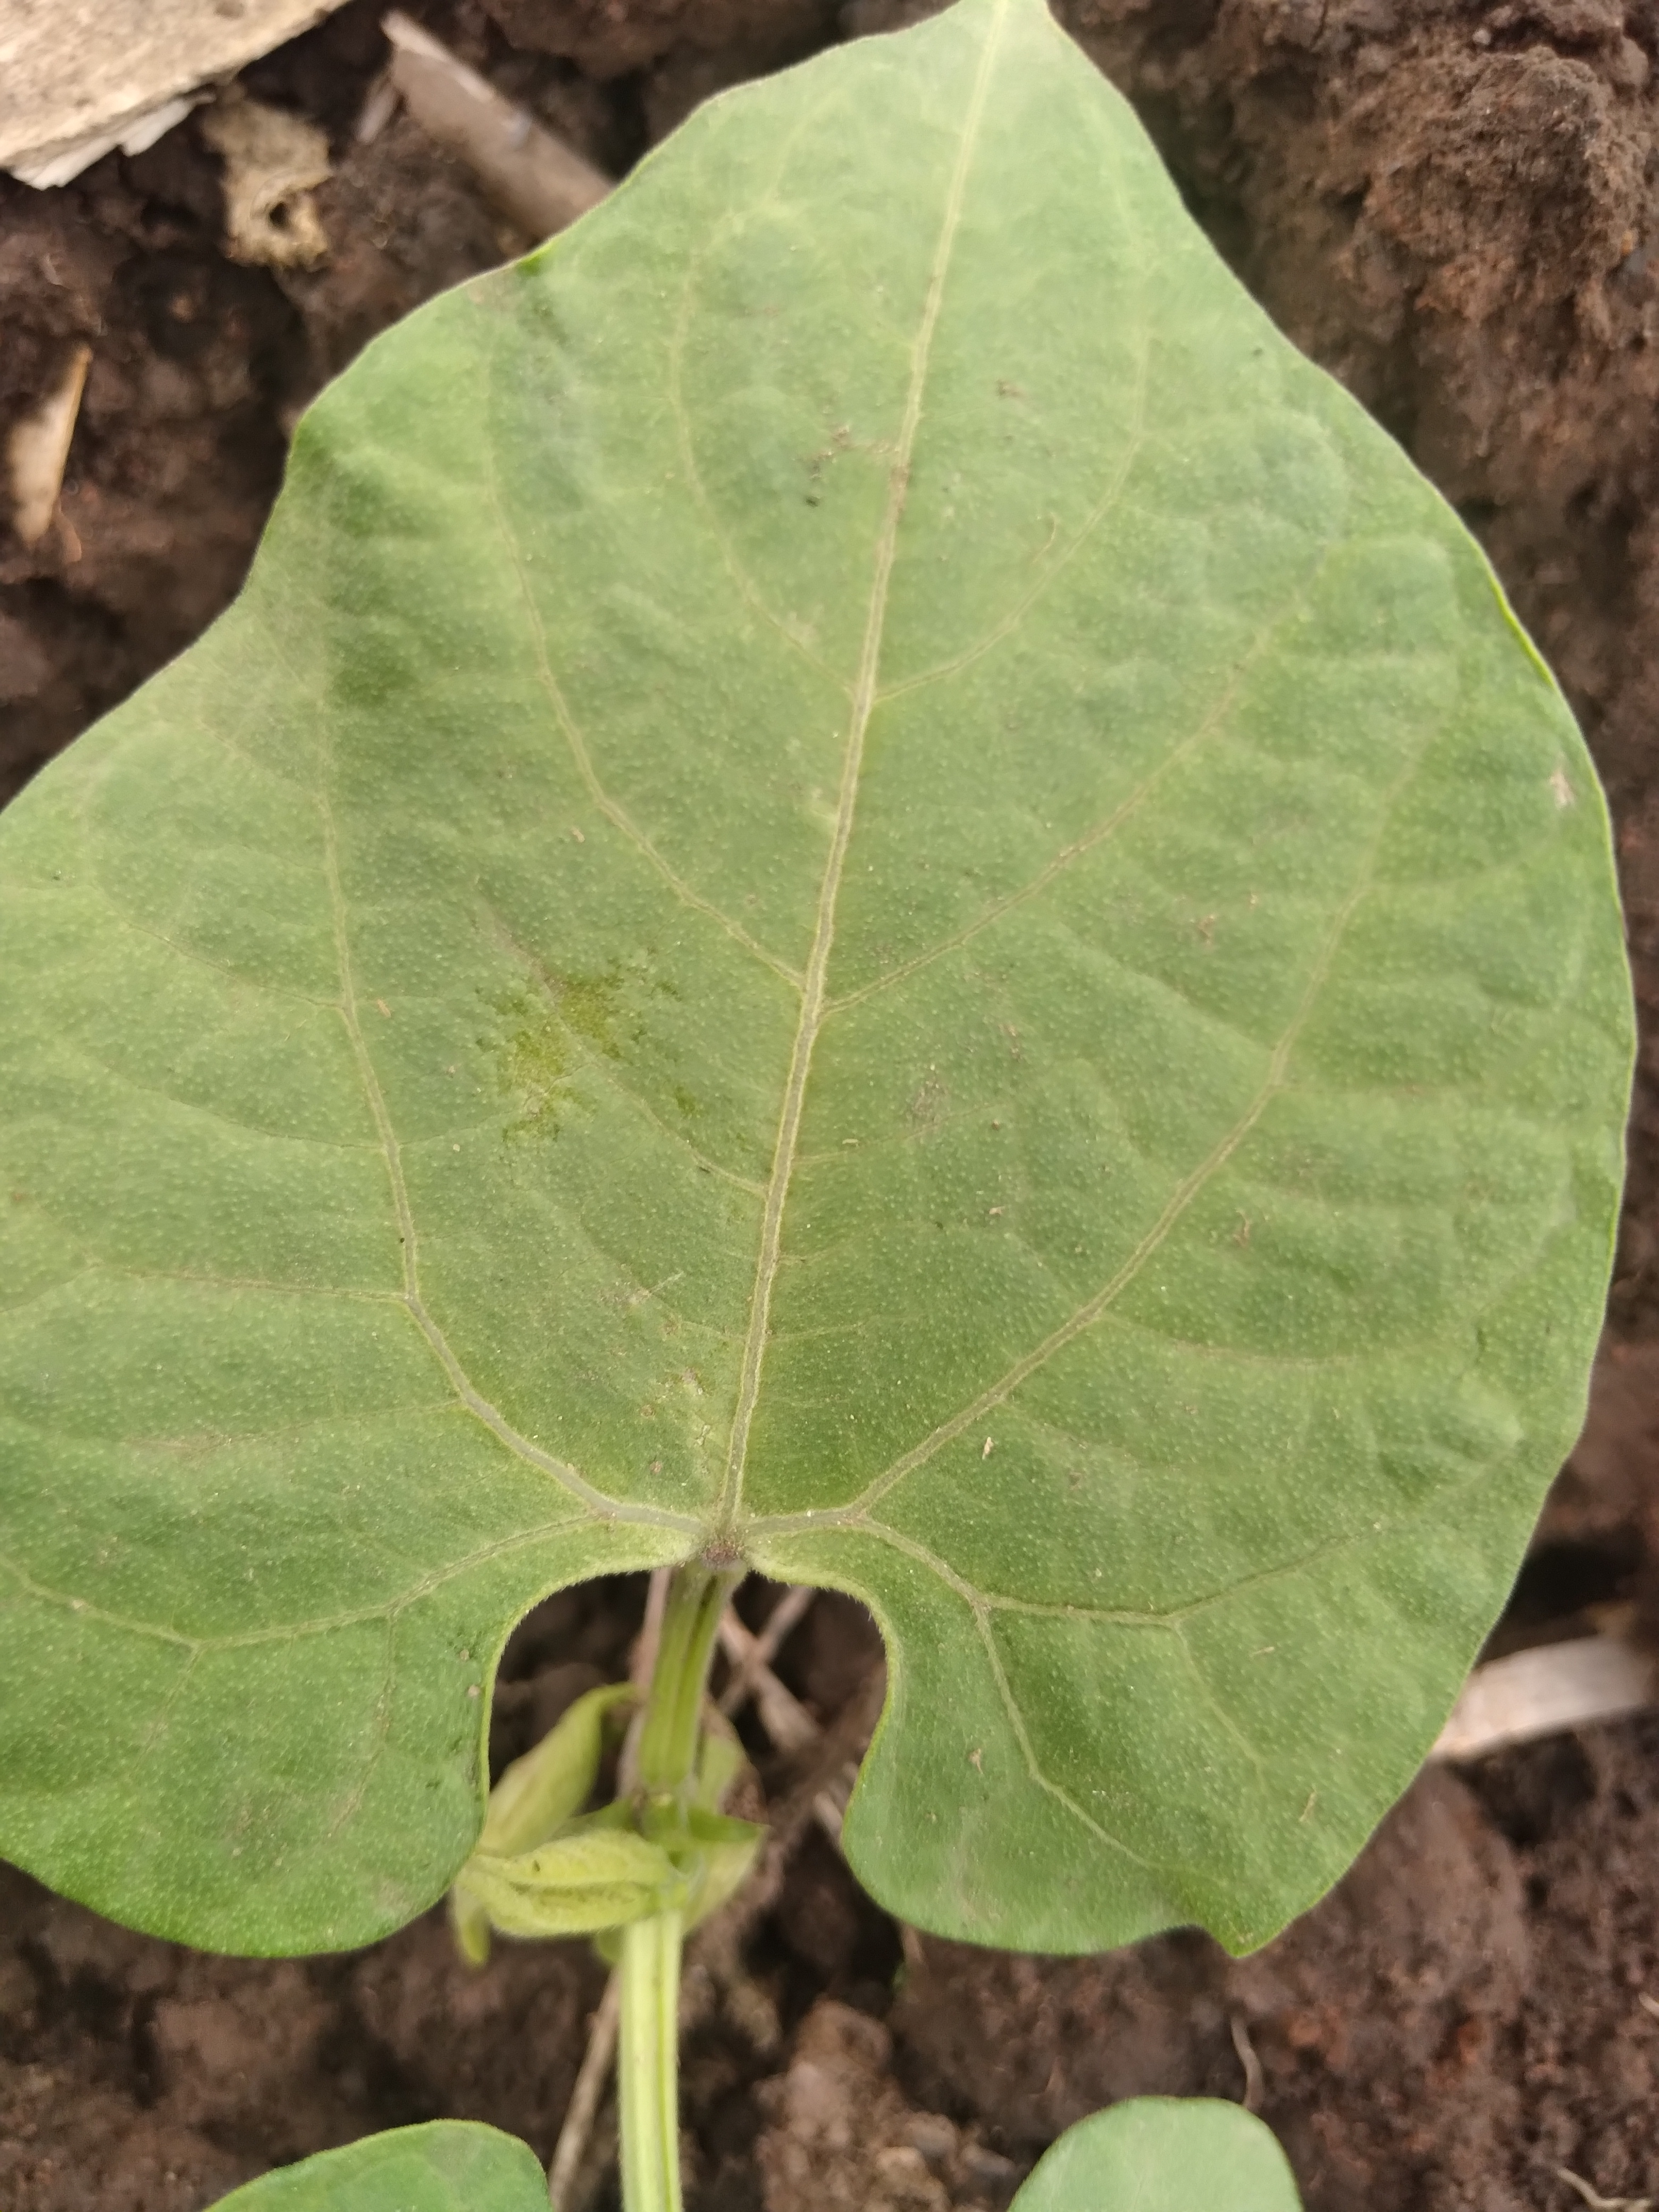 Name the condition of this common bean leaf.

healthy
